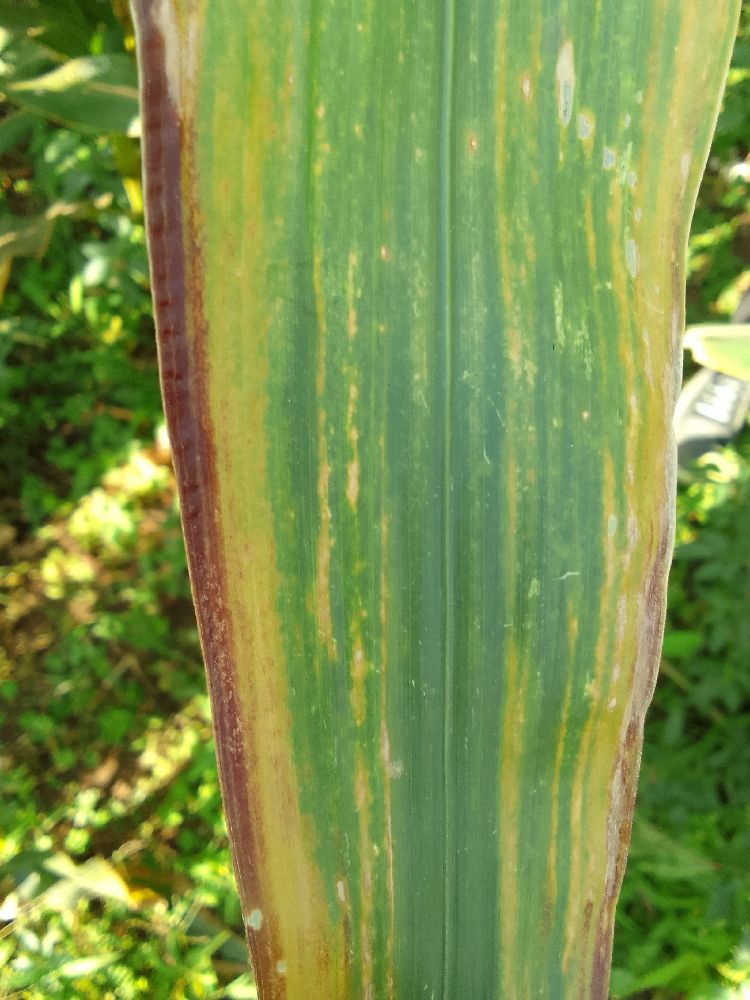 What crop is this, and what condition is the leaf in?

maize, maize lethal necrosis
